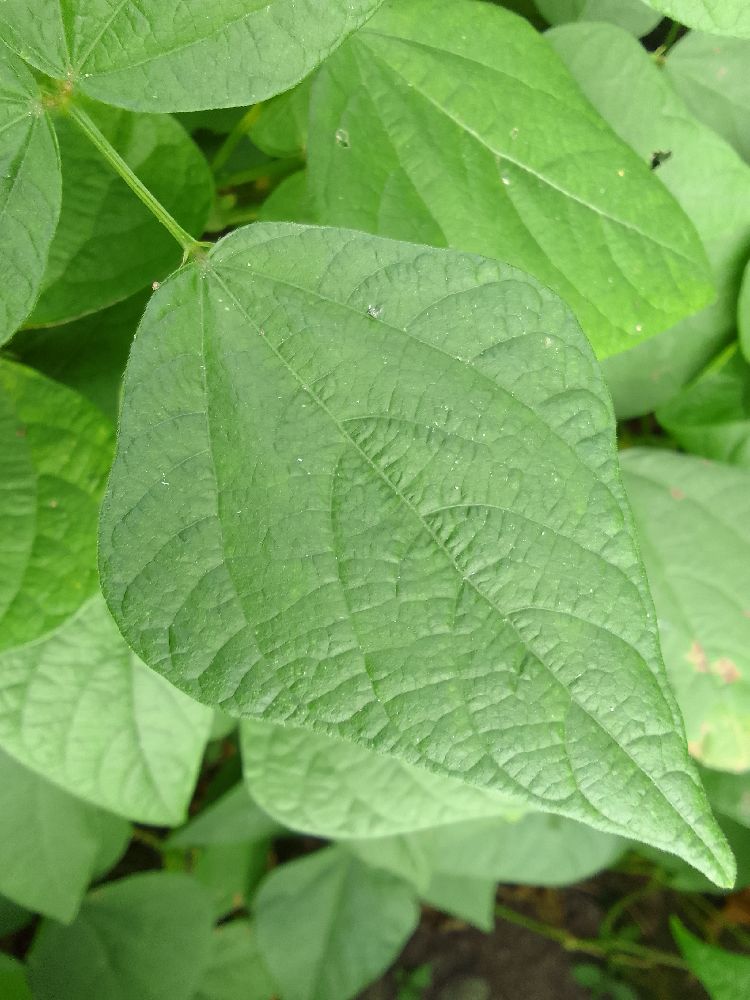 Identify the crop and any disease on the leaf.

common bean, healthy
